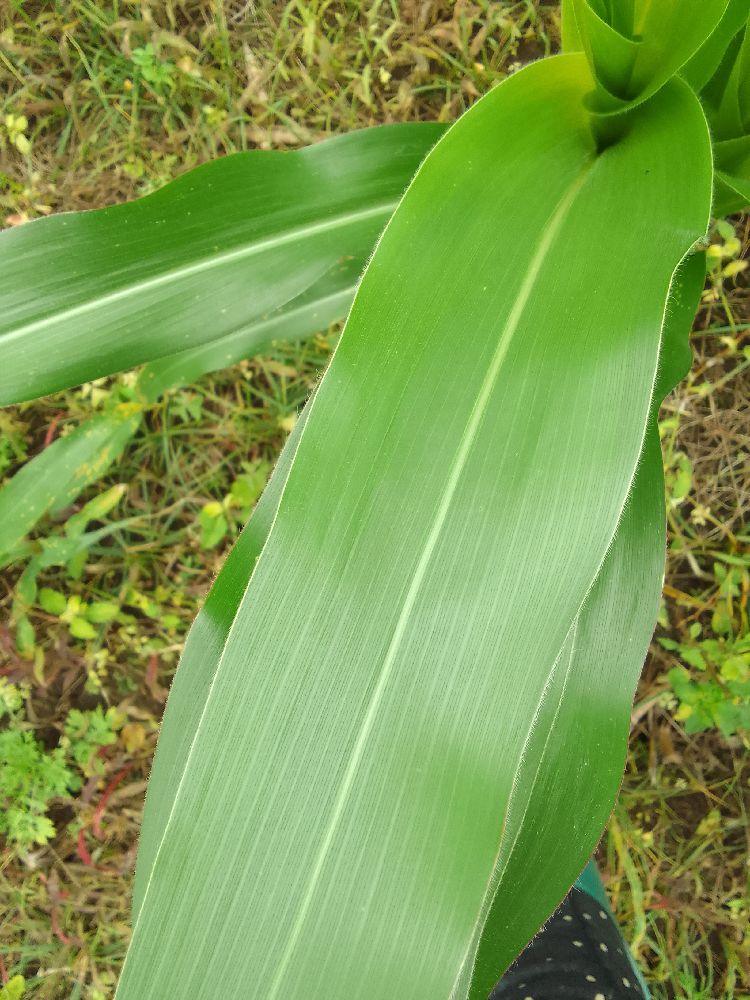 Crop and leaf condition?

maize, healthy
